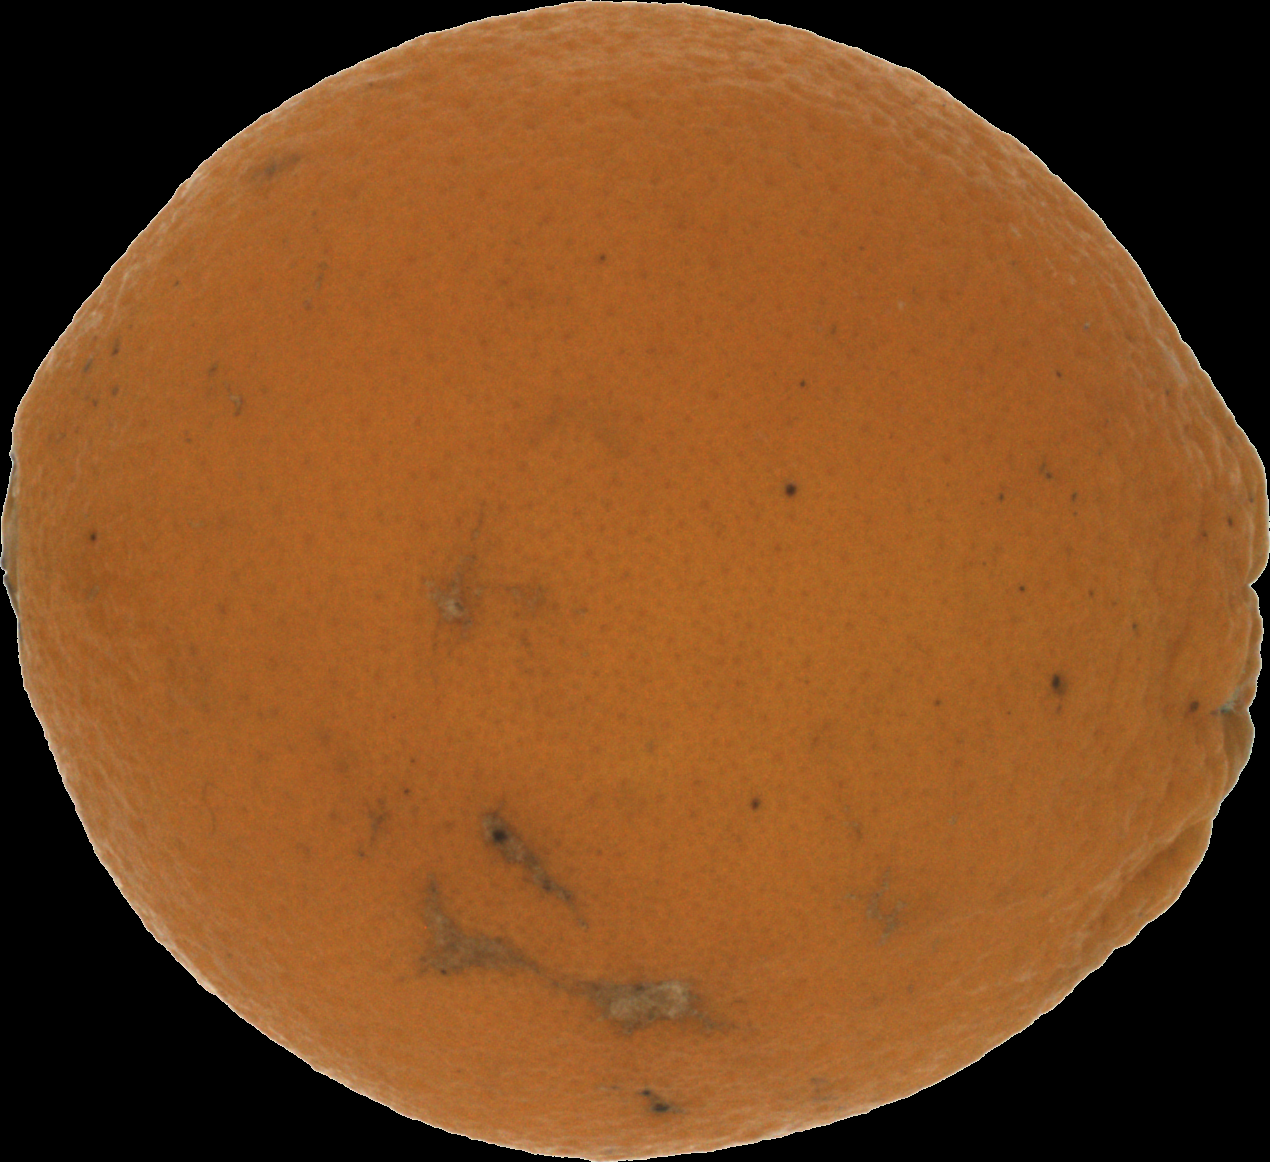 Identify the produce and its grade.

orange, bad
